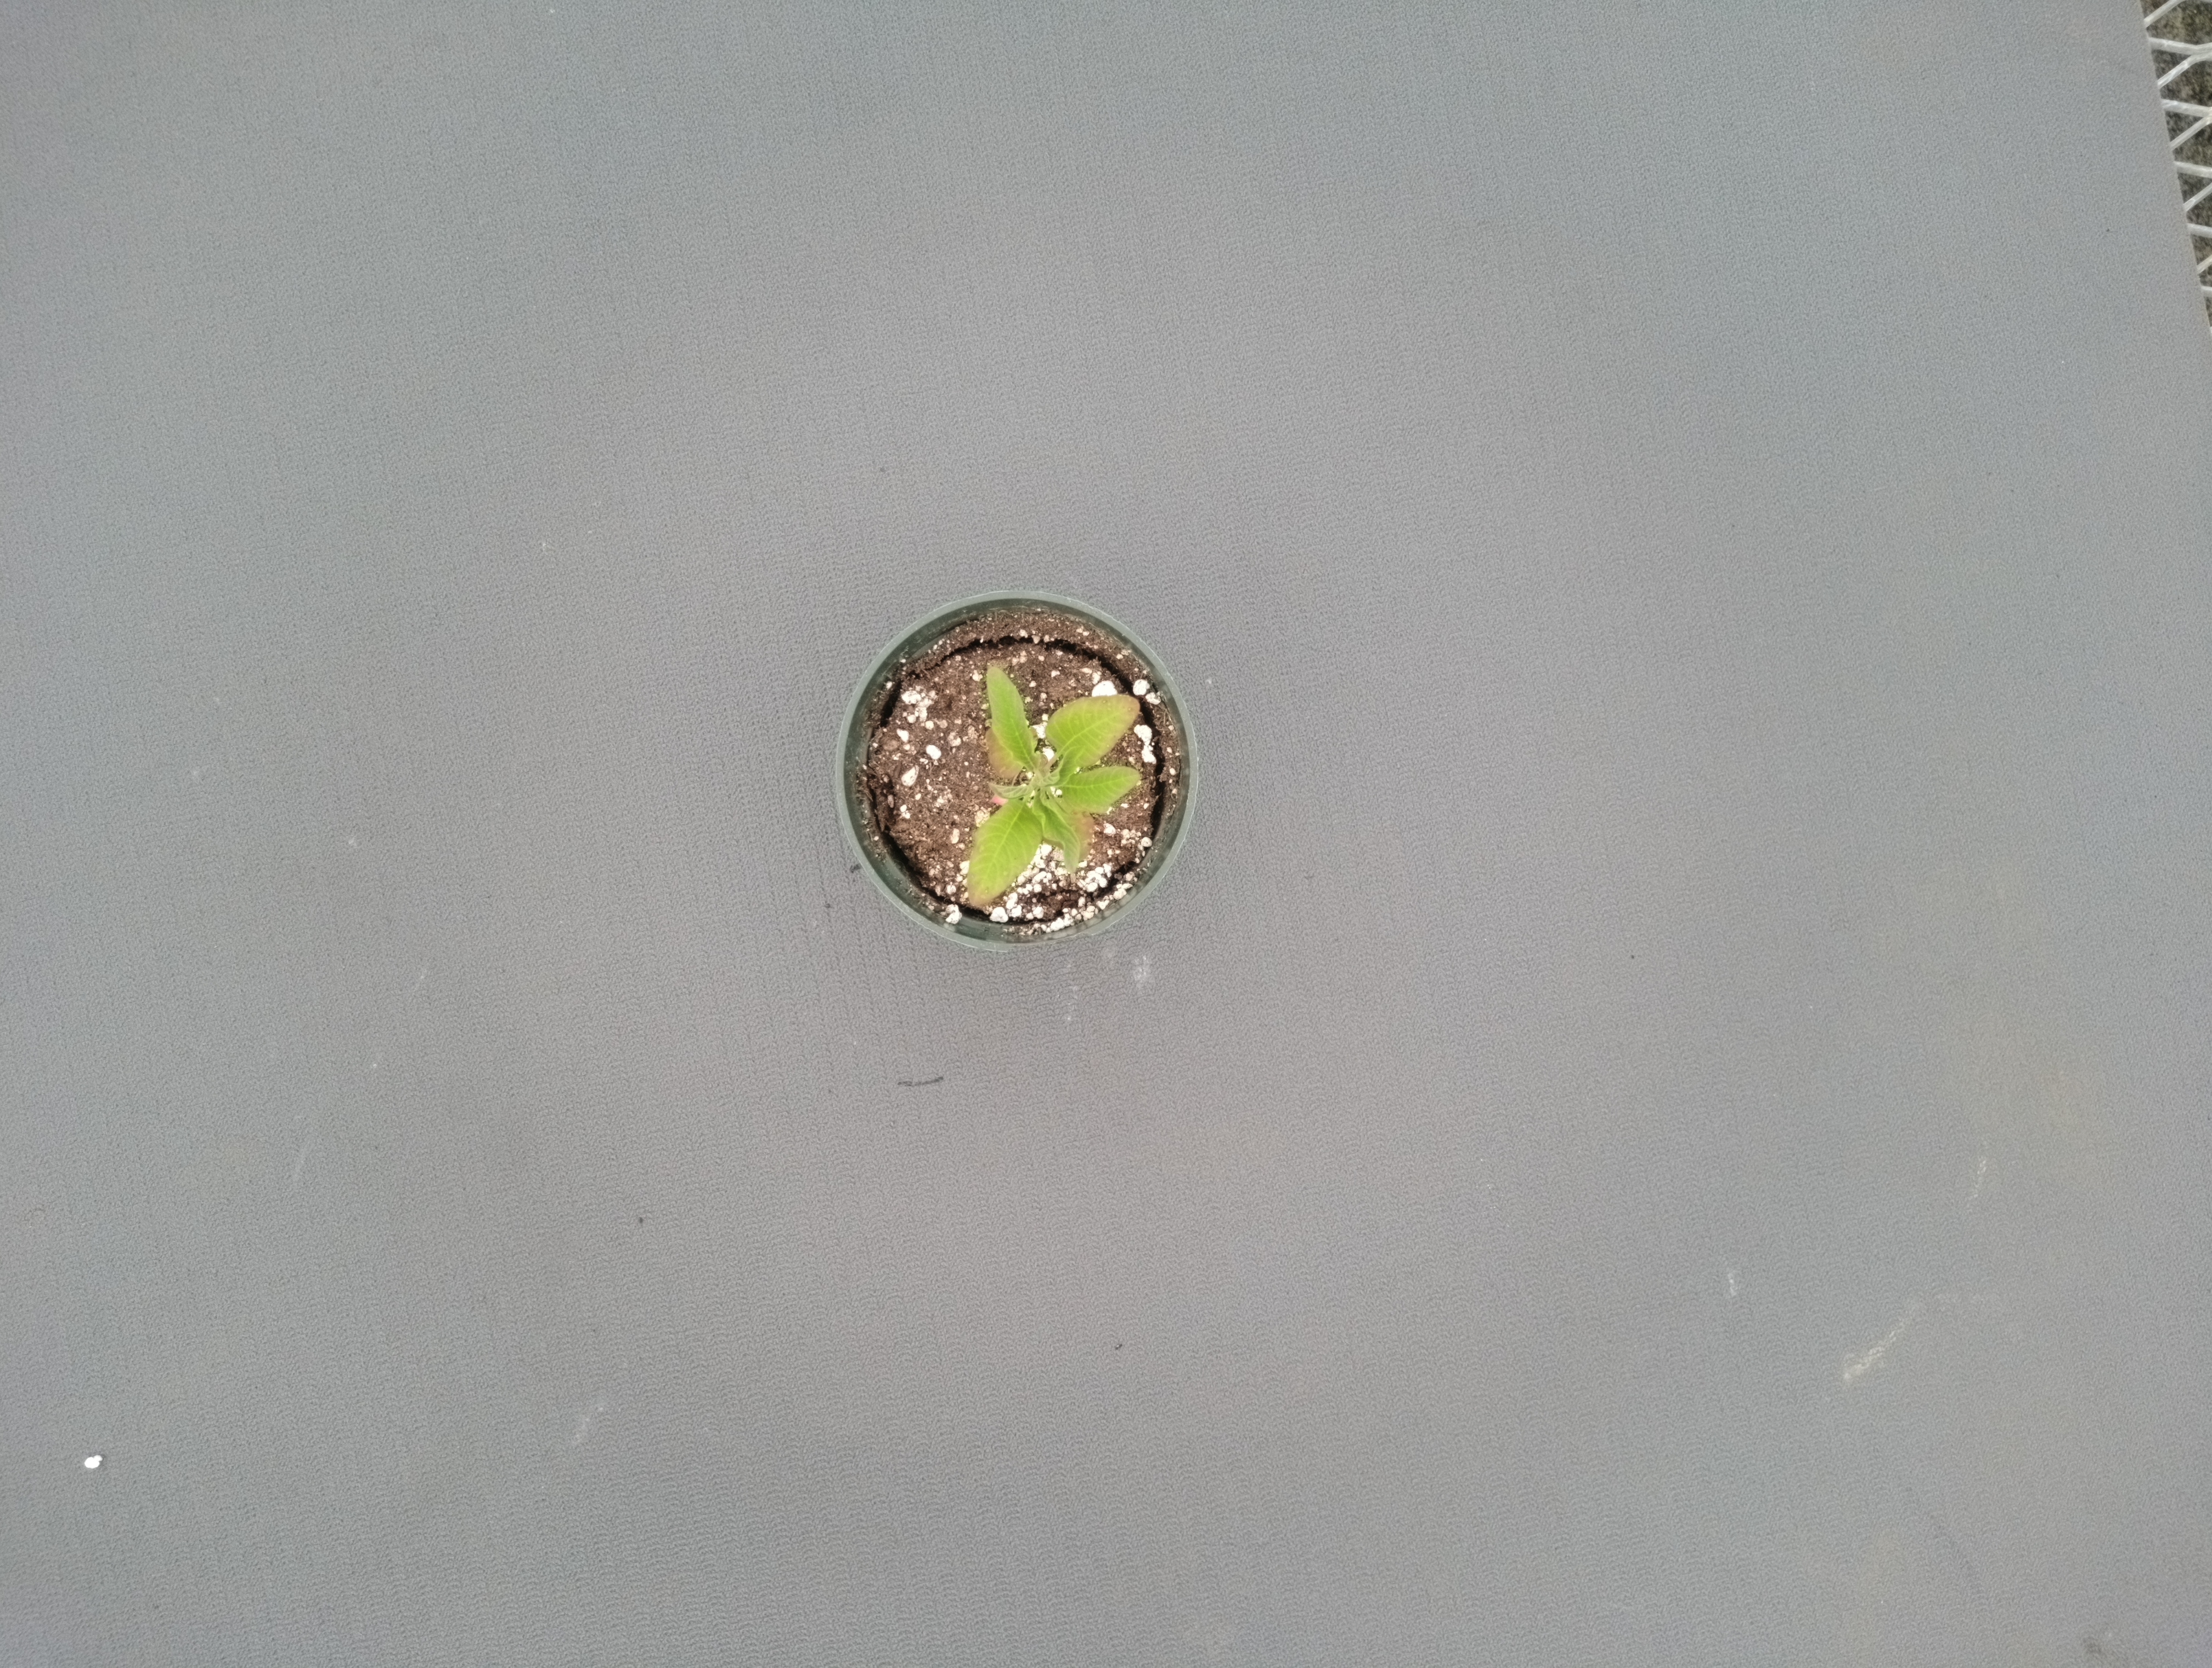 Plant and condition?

waterhemp, chlorosis only
